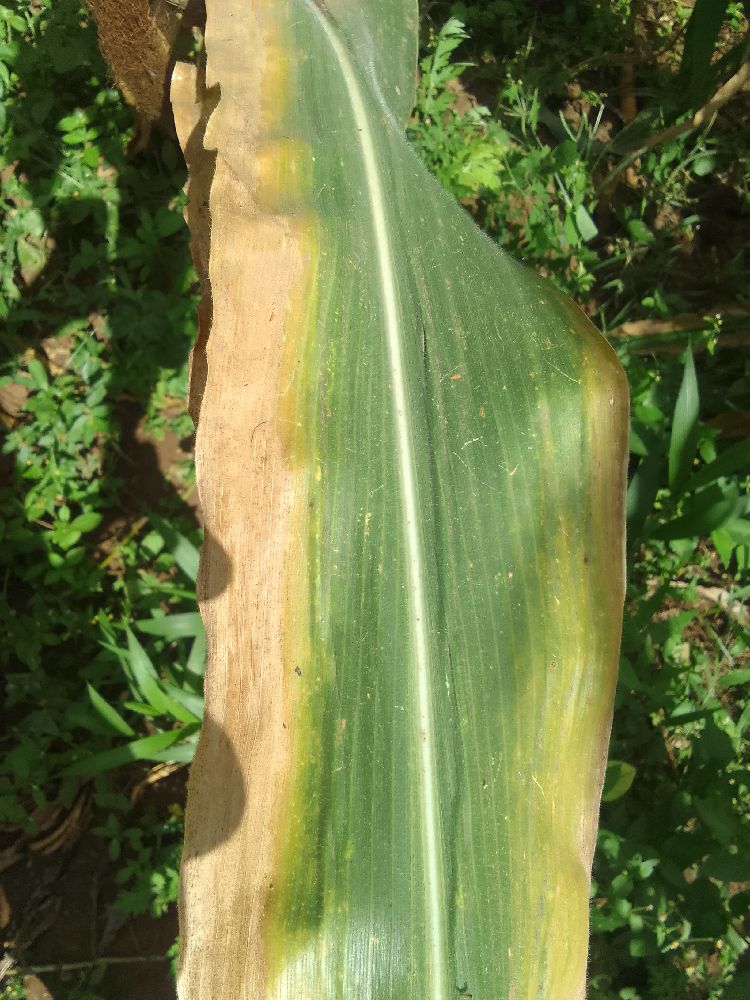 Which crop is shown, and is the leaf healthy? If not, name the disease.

maize, maize lethal necrosis
